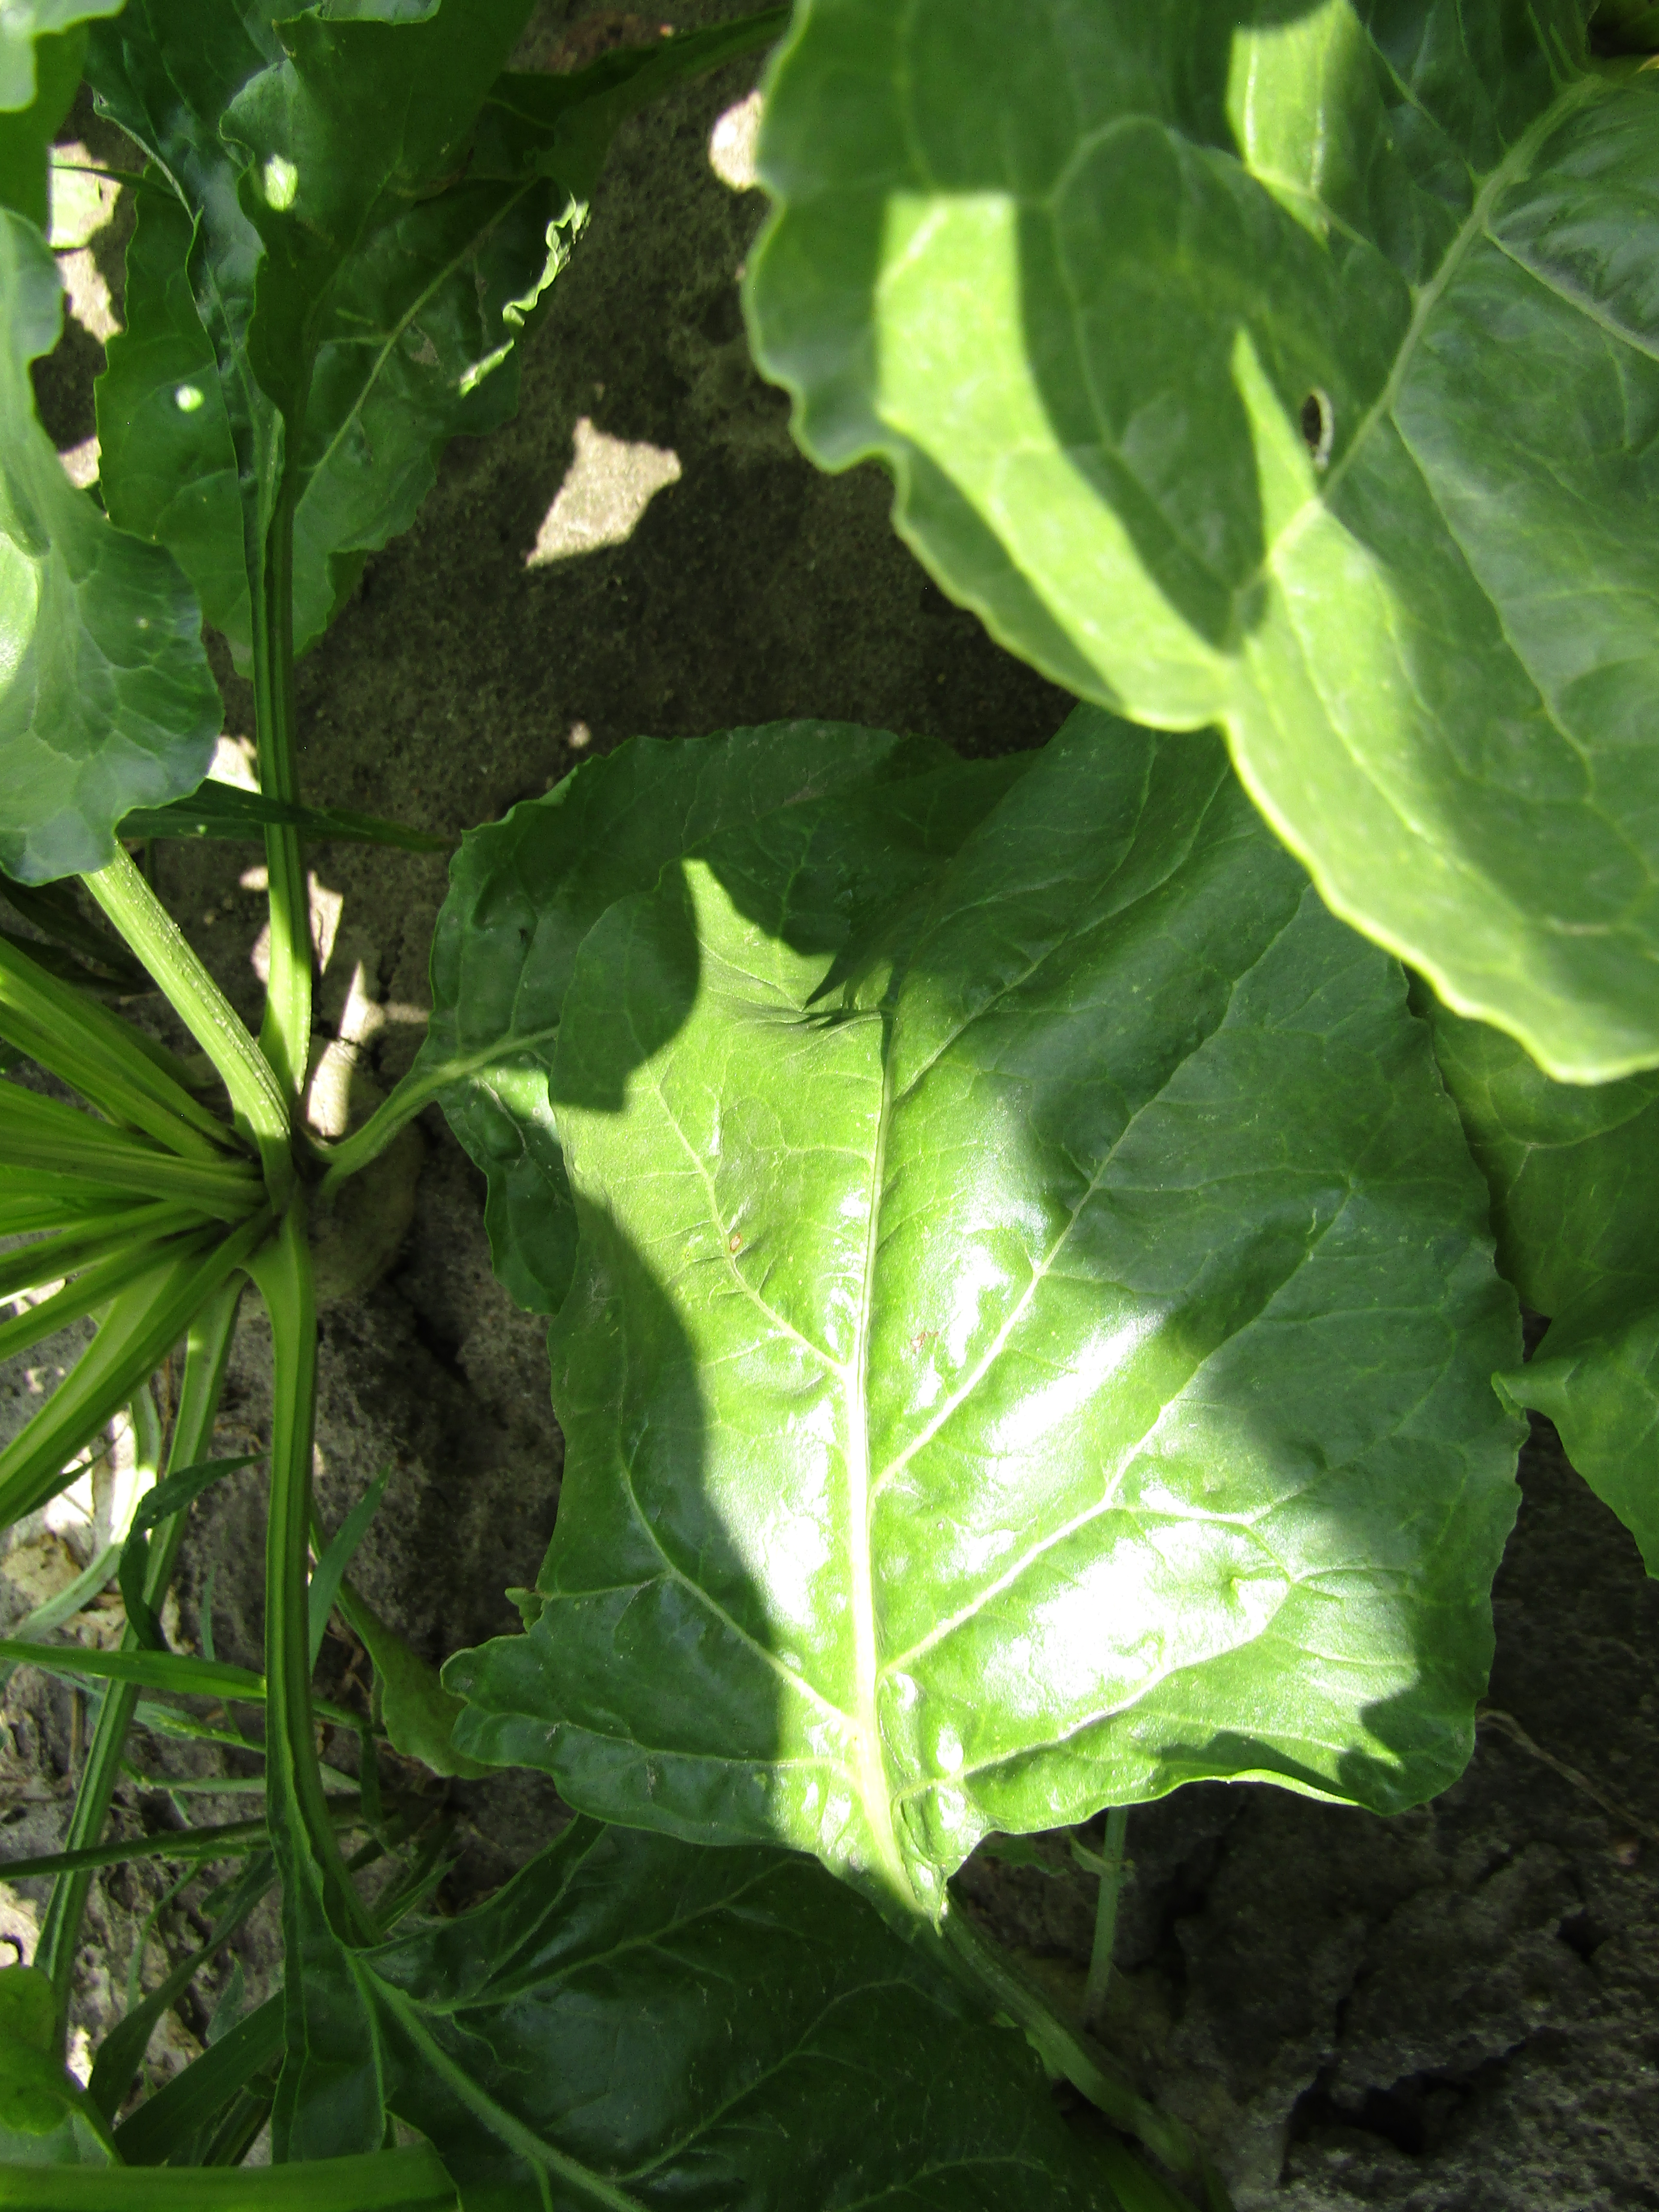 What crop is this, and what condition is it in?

beet, cercospora
